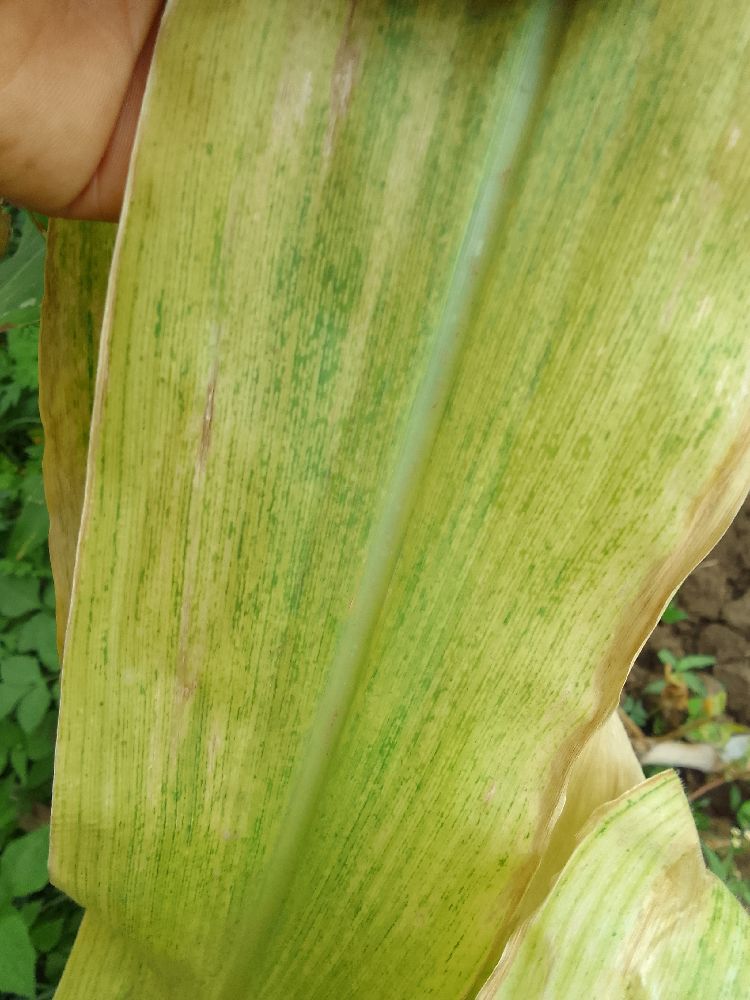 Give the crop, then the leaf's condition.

maize, maize lethal necrosis
